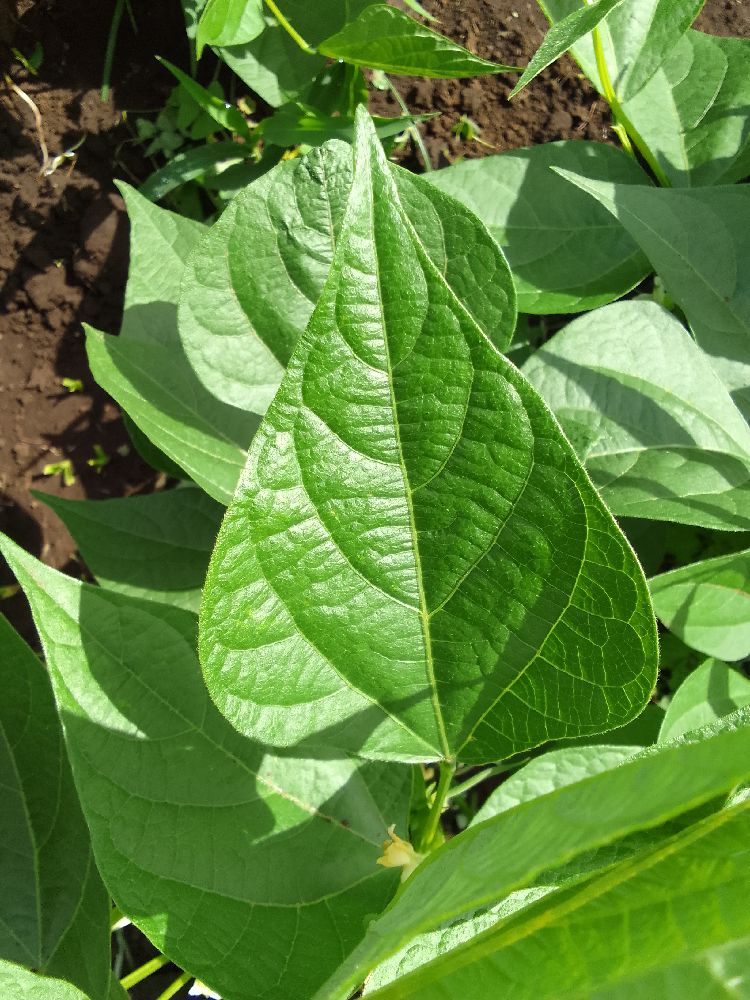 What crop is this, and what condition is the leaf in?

common bean, healthy
